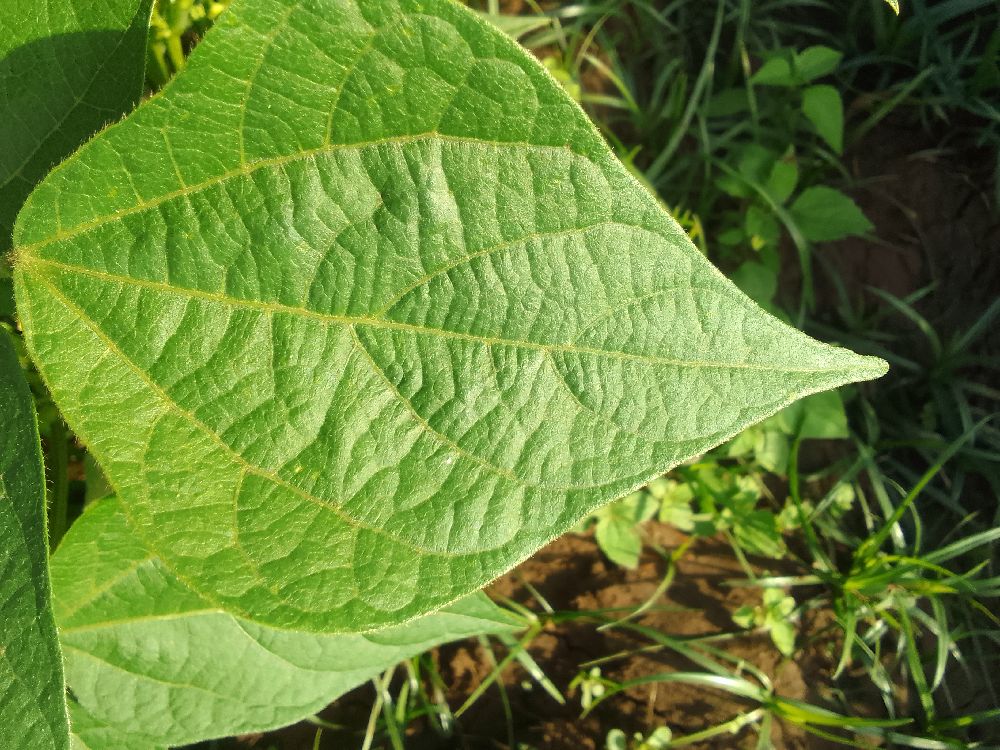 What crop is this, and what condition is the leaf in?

common bean, healthy
